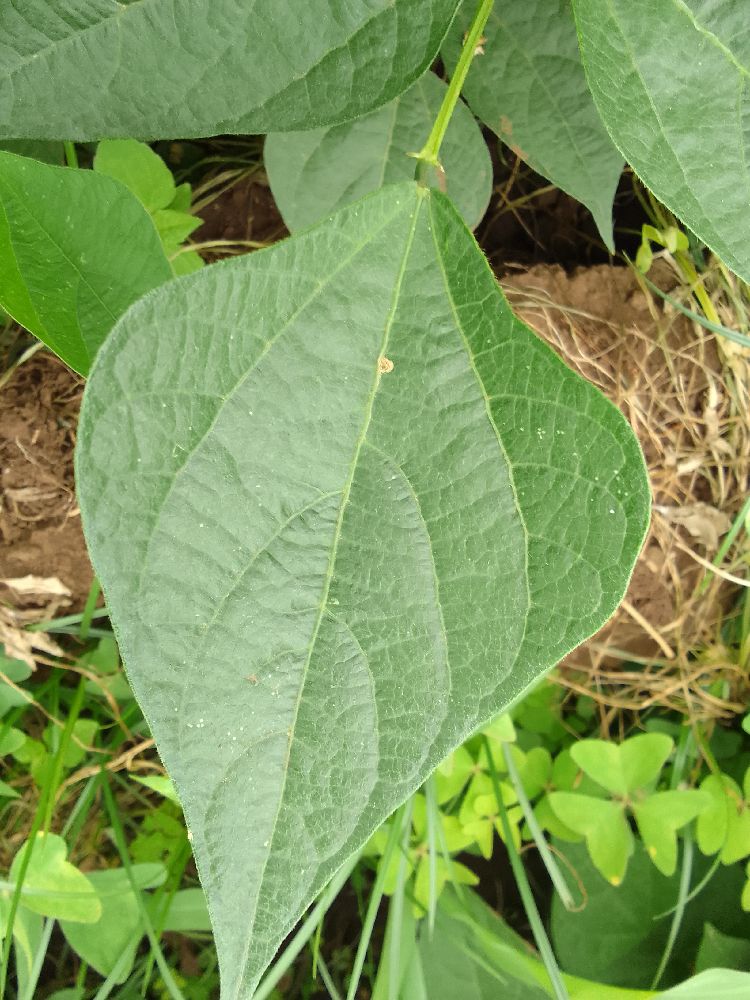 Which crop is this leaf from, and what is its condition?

common bean, healthy
